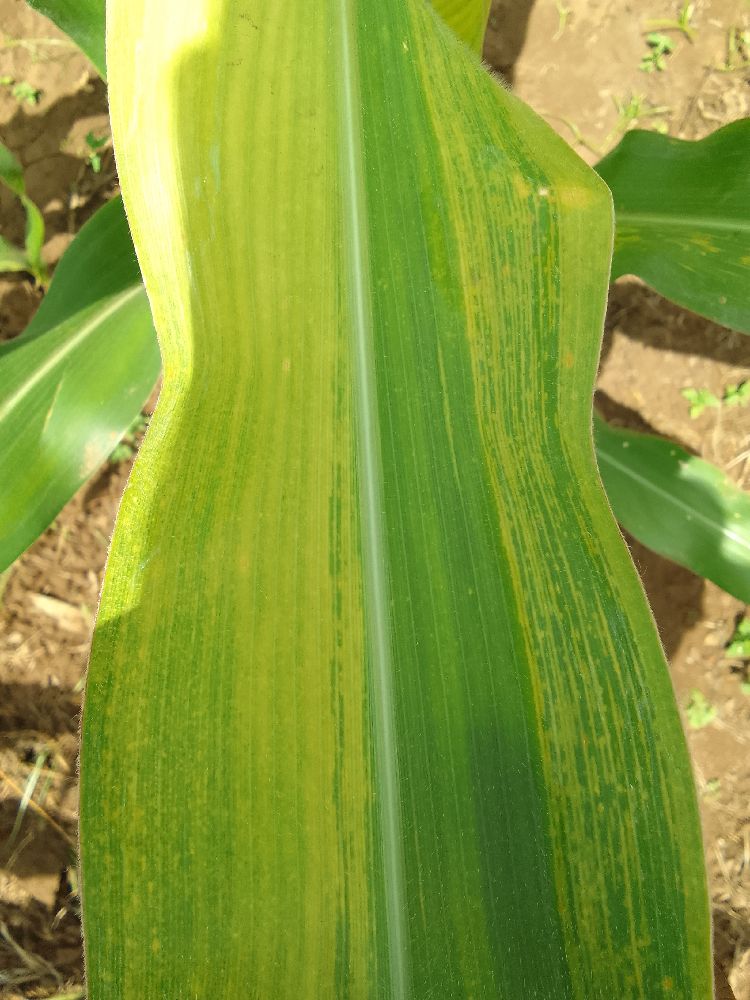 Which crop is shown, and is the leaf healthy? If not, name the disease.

maize, maize lethal necrosis
